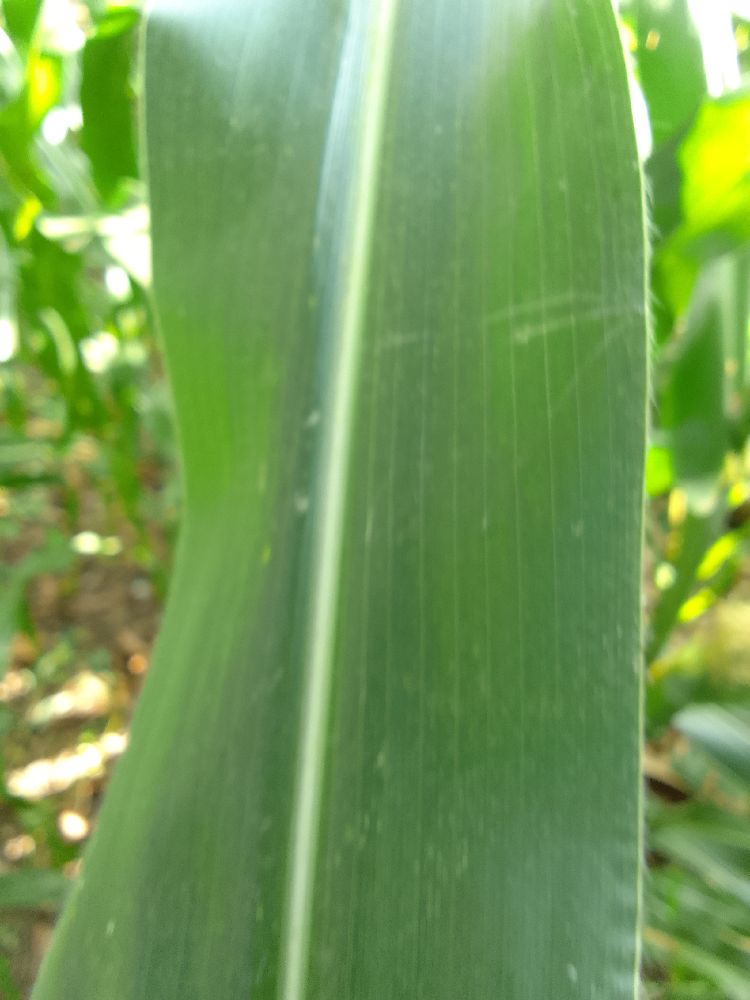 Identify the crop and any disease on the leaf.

maize, healthy
